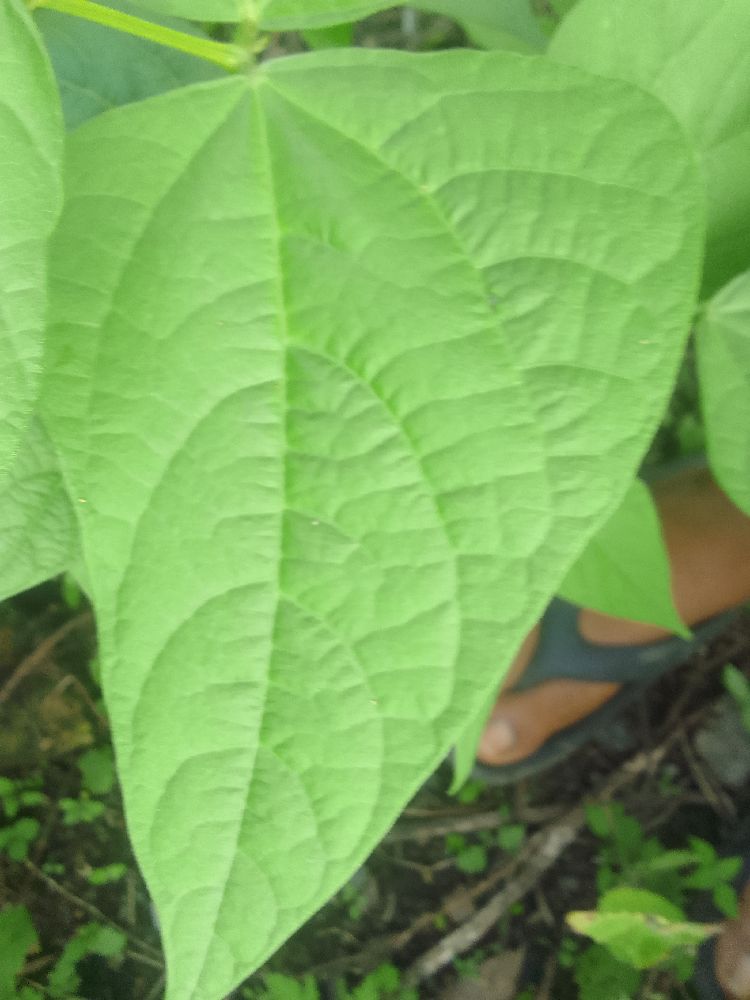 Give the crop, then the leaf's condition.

common bean, healthy
